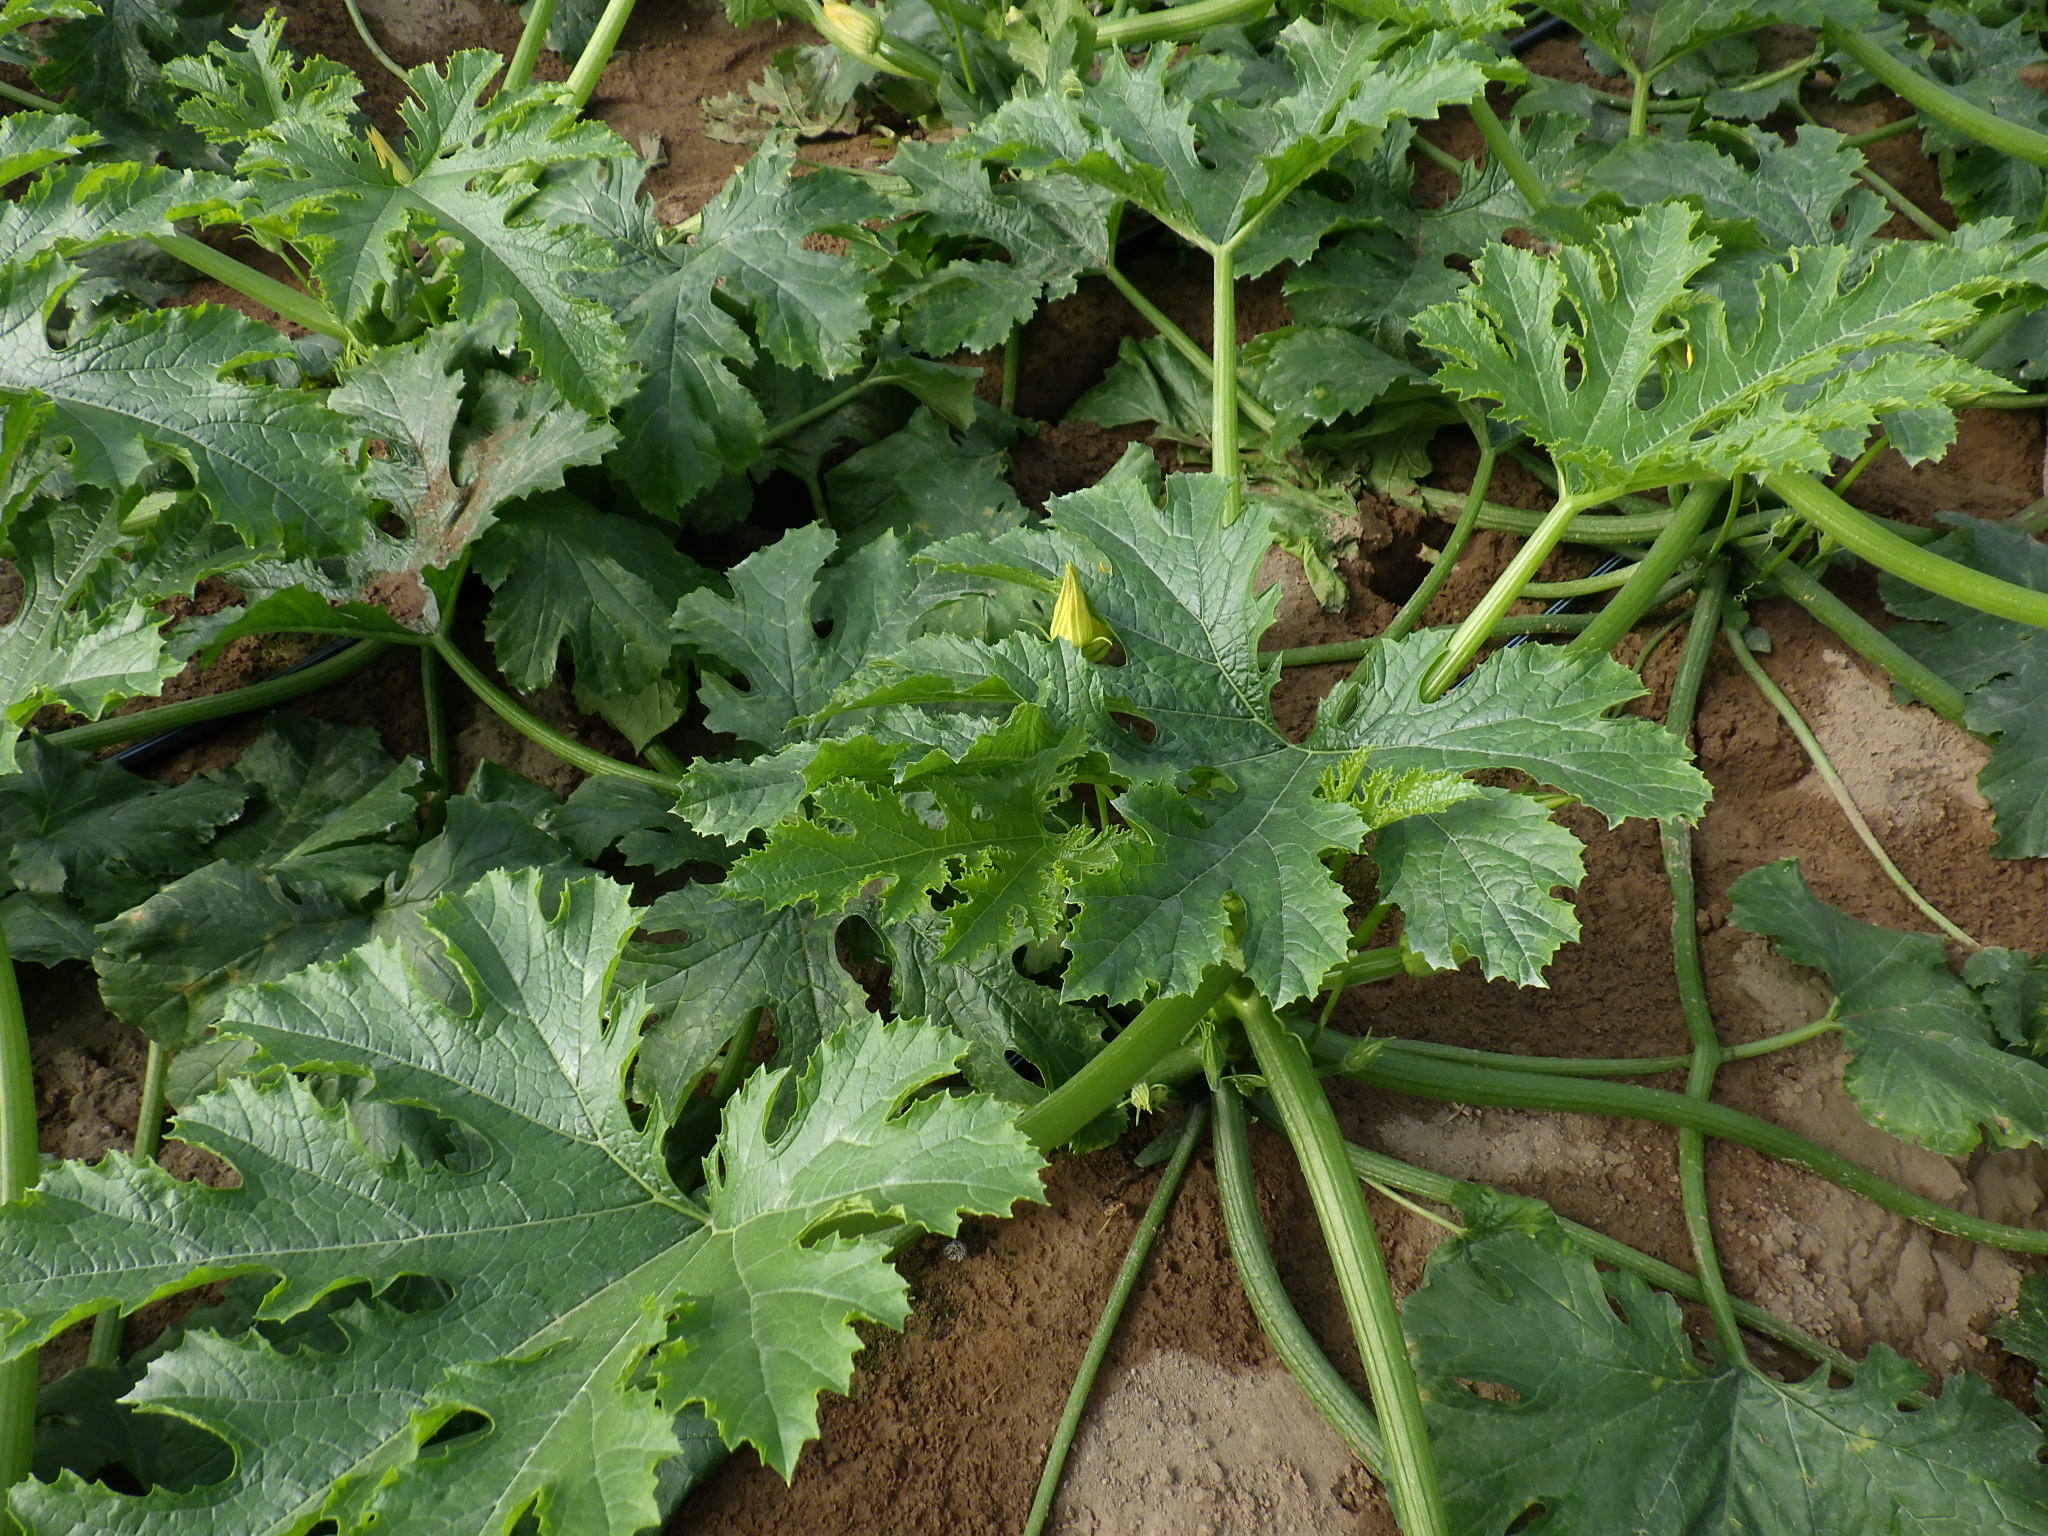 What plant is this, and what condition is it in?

zucchini, healthy
